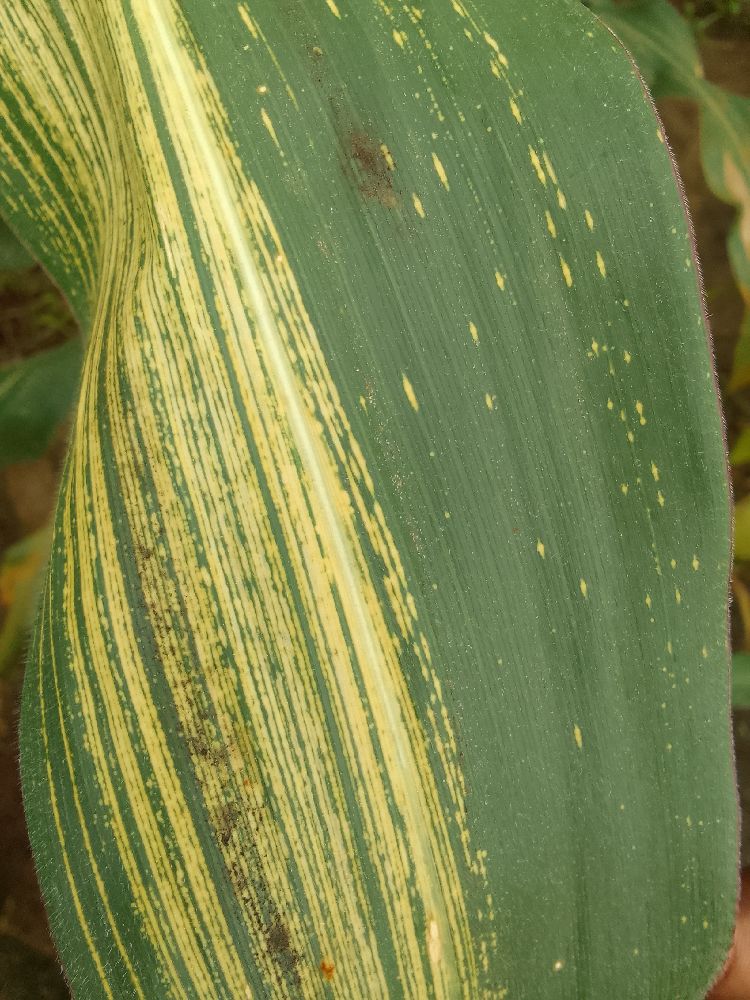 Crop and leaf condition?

maize, maize streak virus
